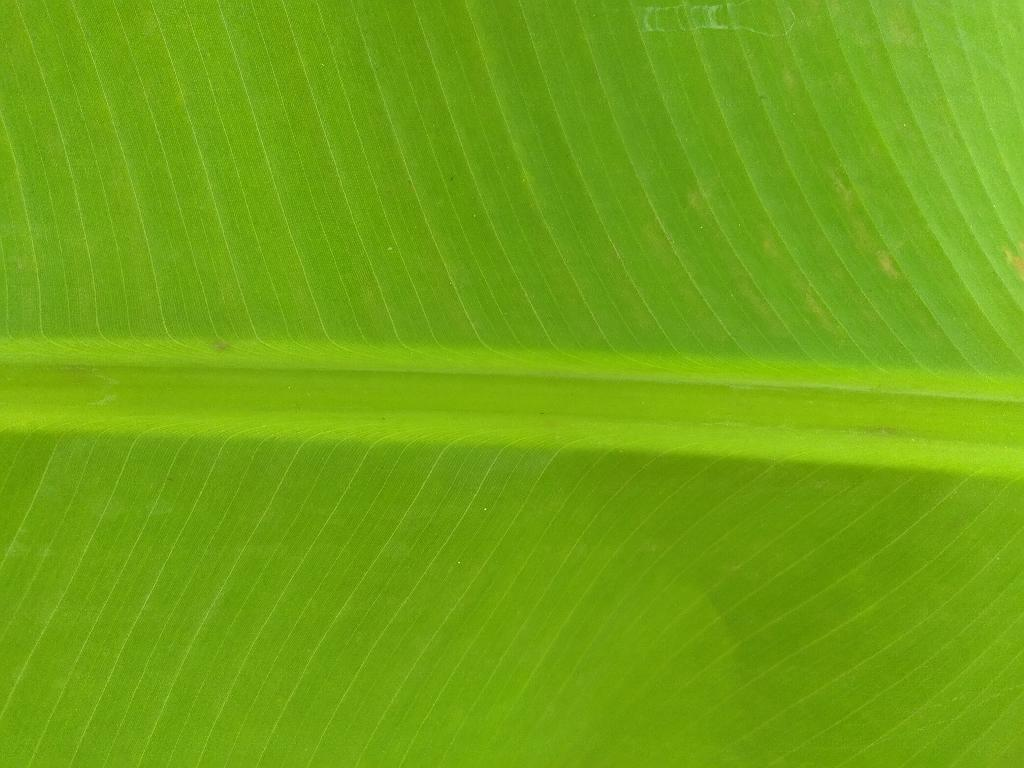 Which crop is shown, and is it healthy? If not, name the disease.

banana, healthy
